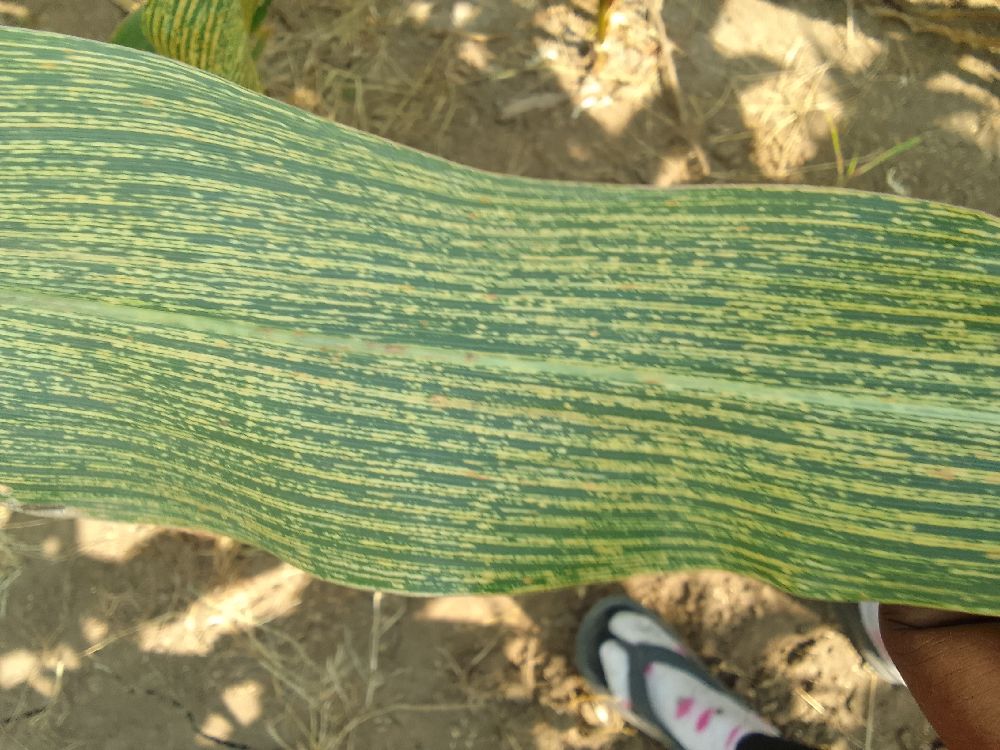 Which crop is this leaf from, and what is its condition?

maize, maize streak virus
